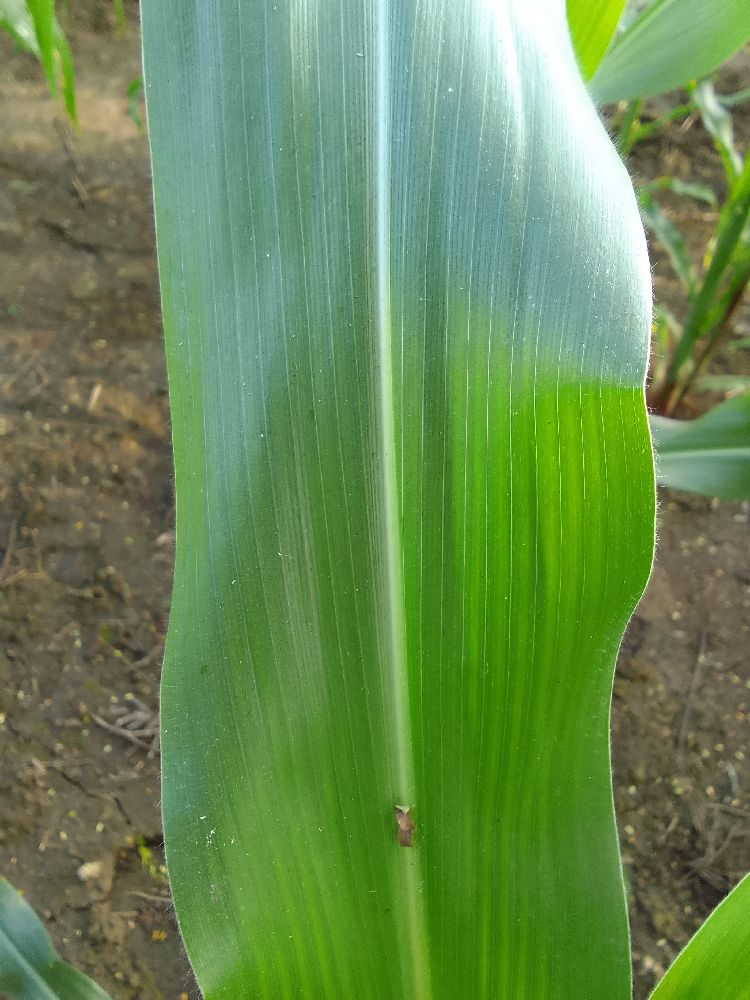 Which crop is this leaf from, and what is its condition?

maize, healthy
